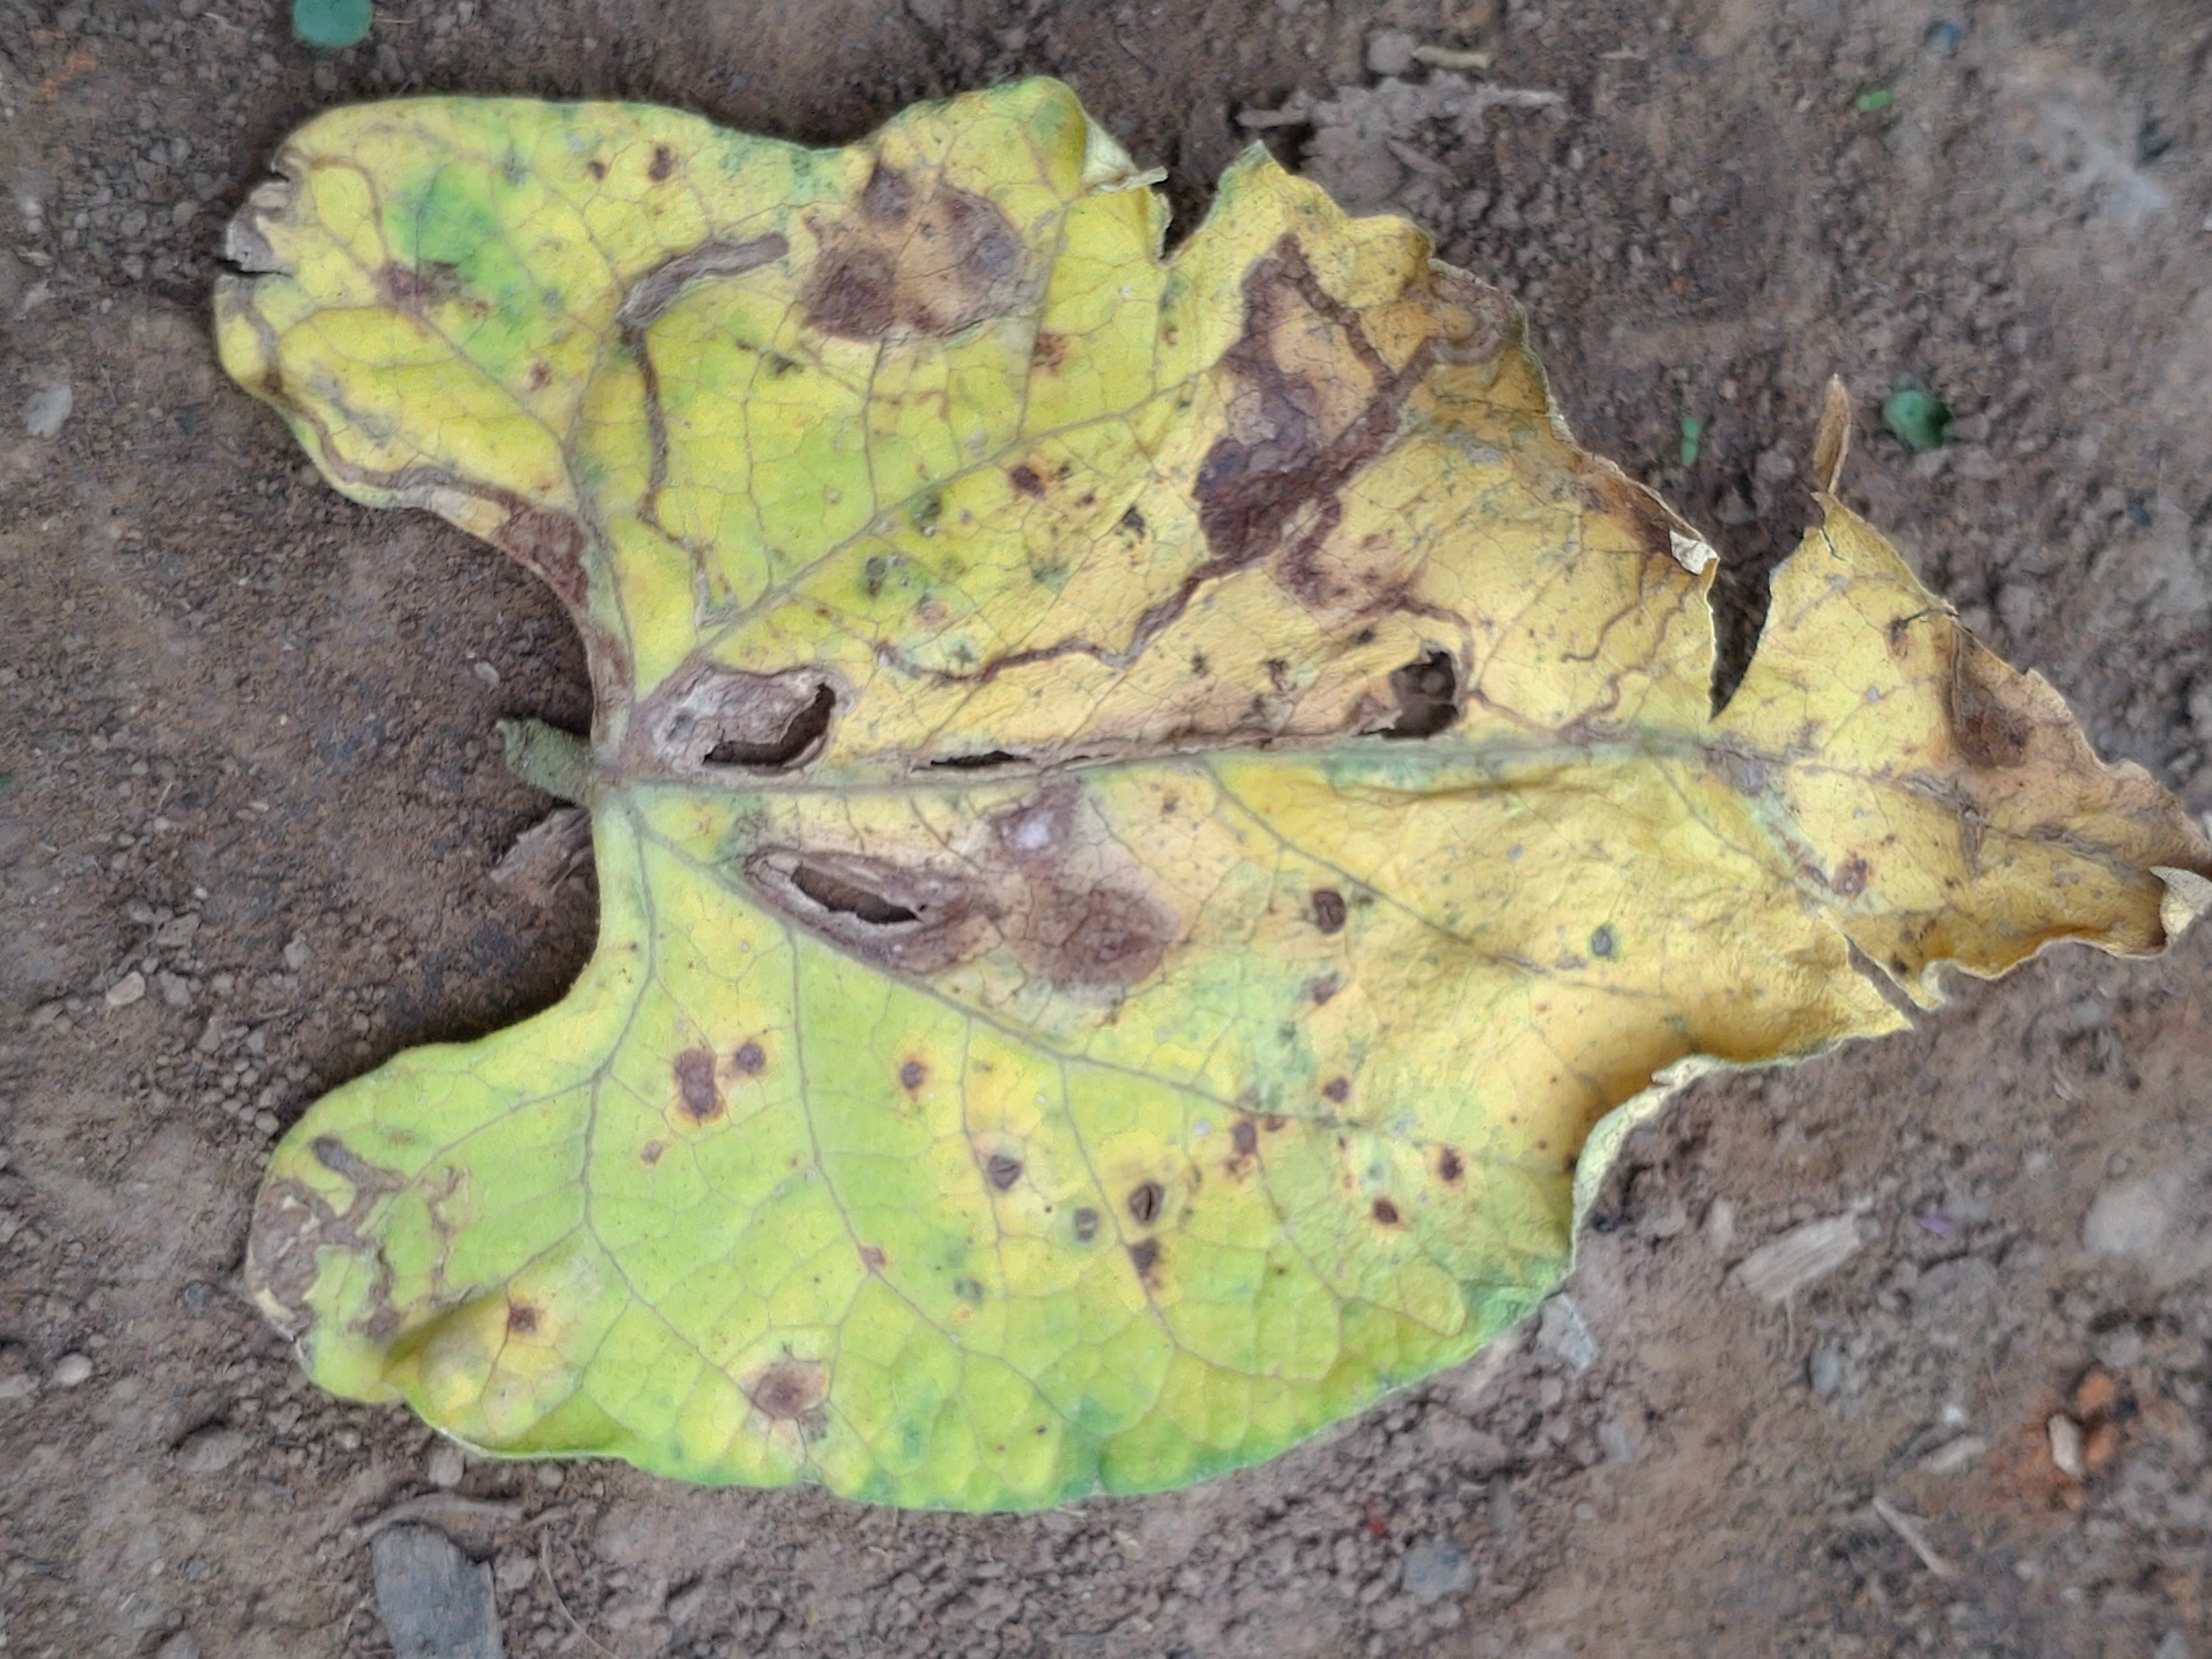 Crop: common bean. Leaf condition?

anthracnose
